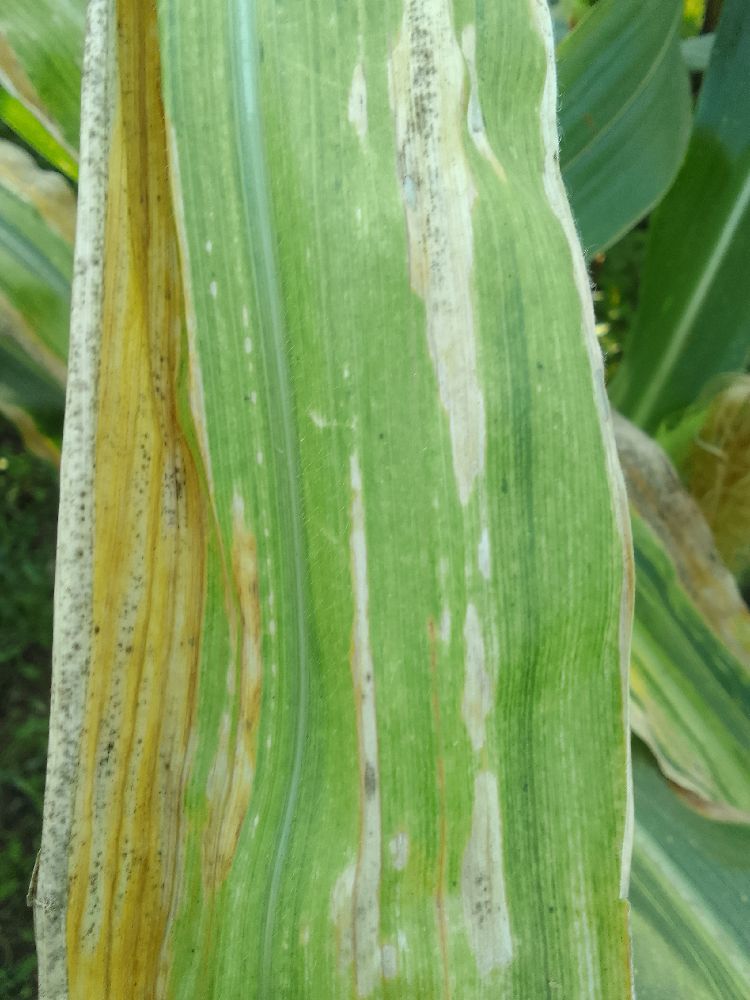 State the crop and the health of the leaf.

maize, maize lethal necrosis
